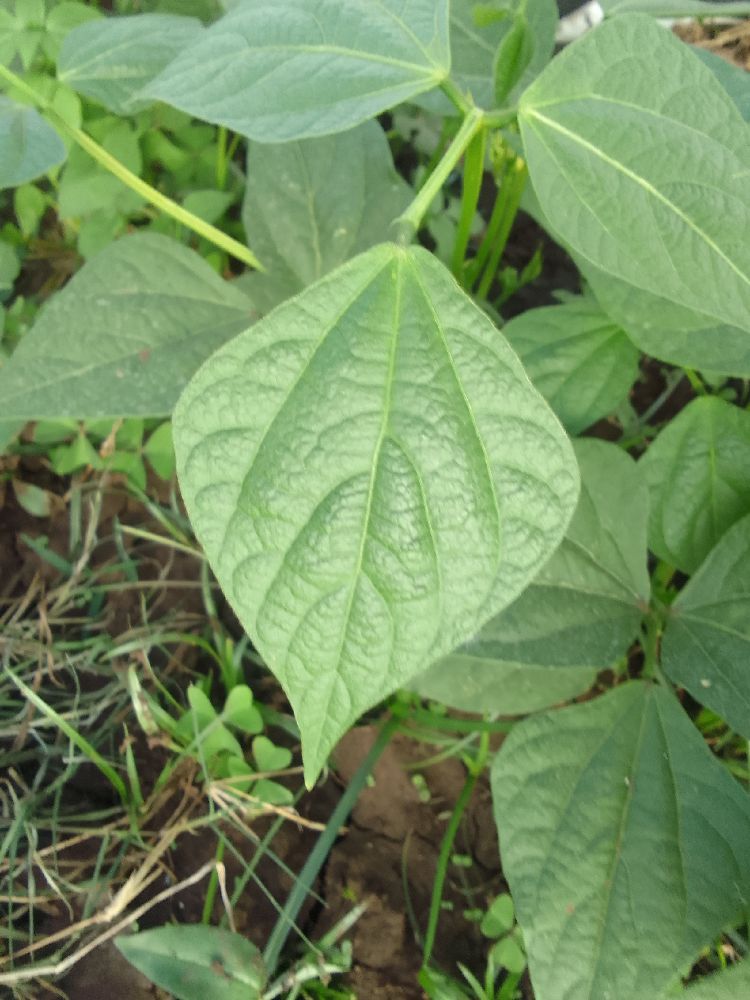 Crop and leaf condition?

common bean, healthy
